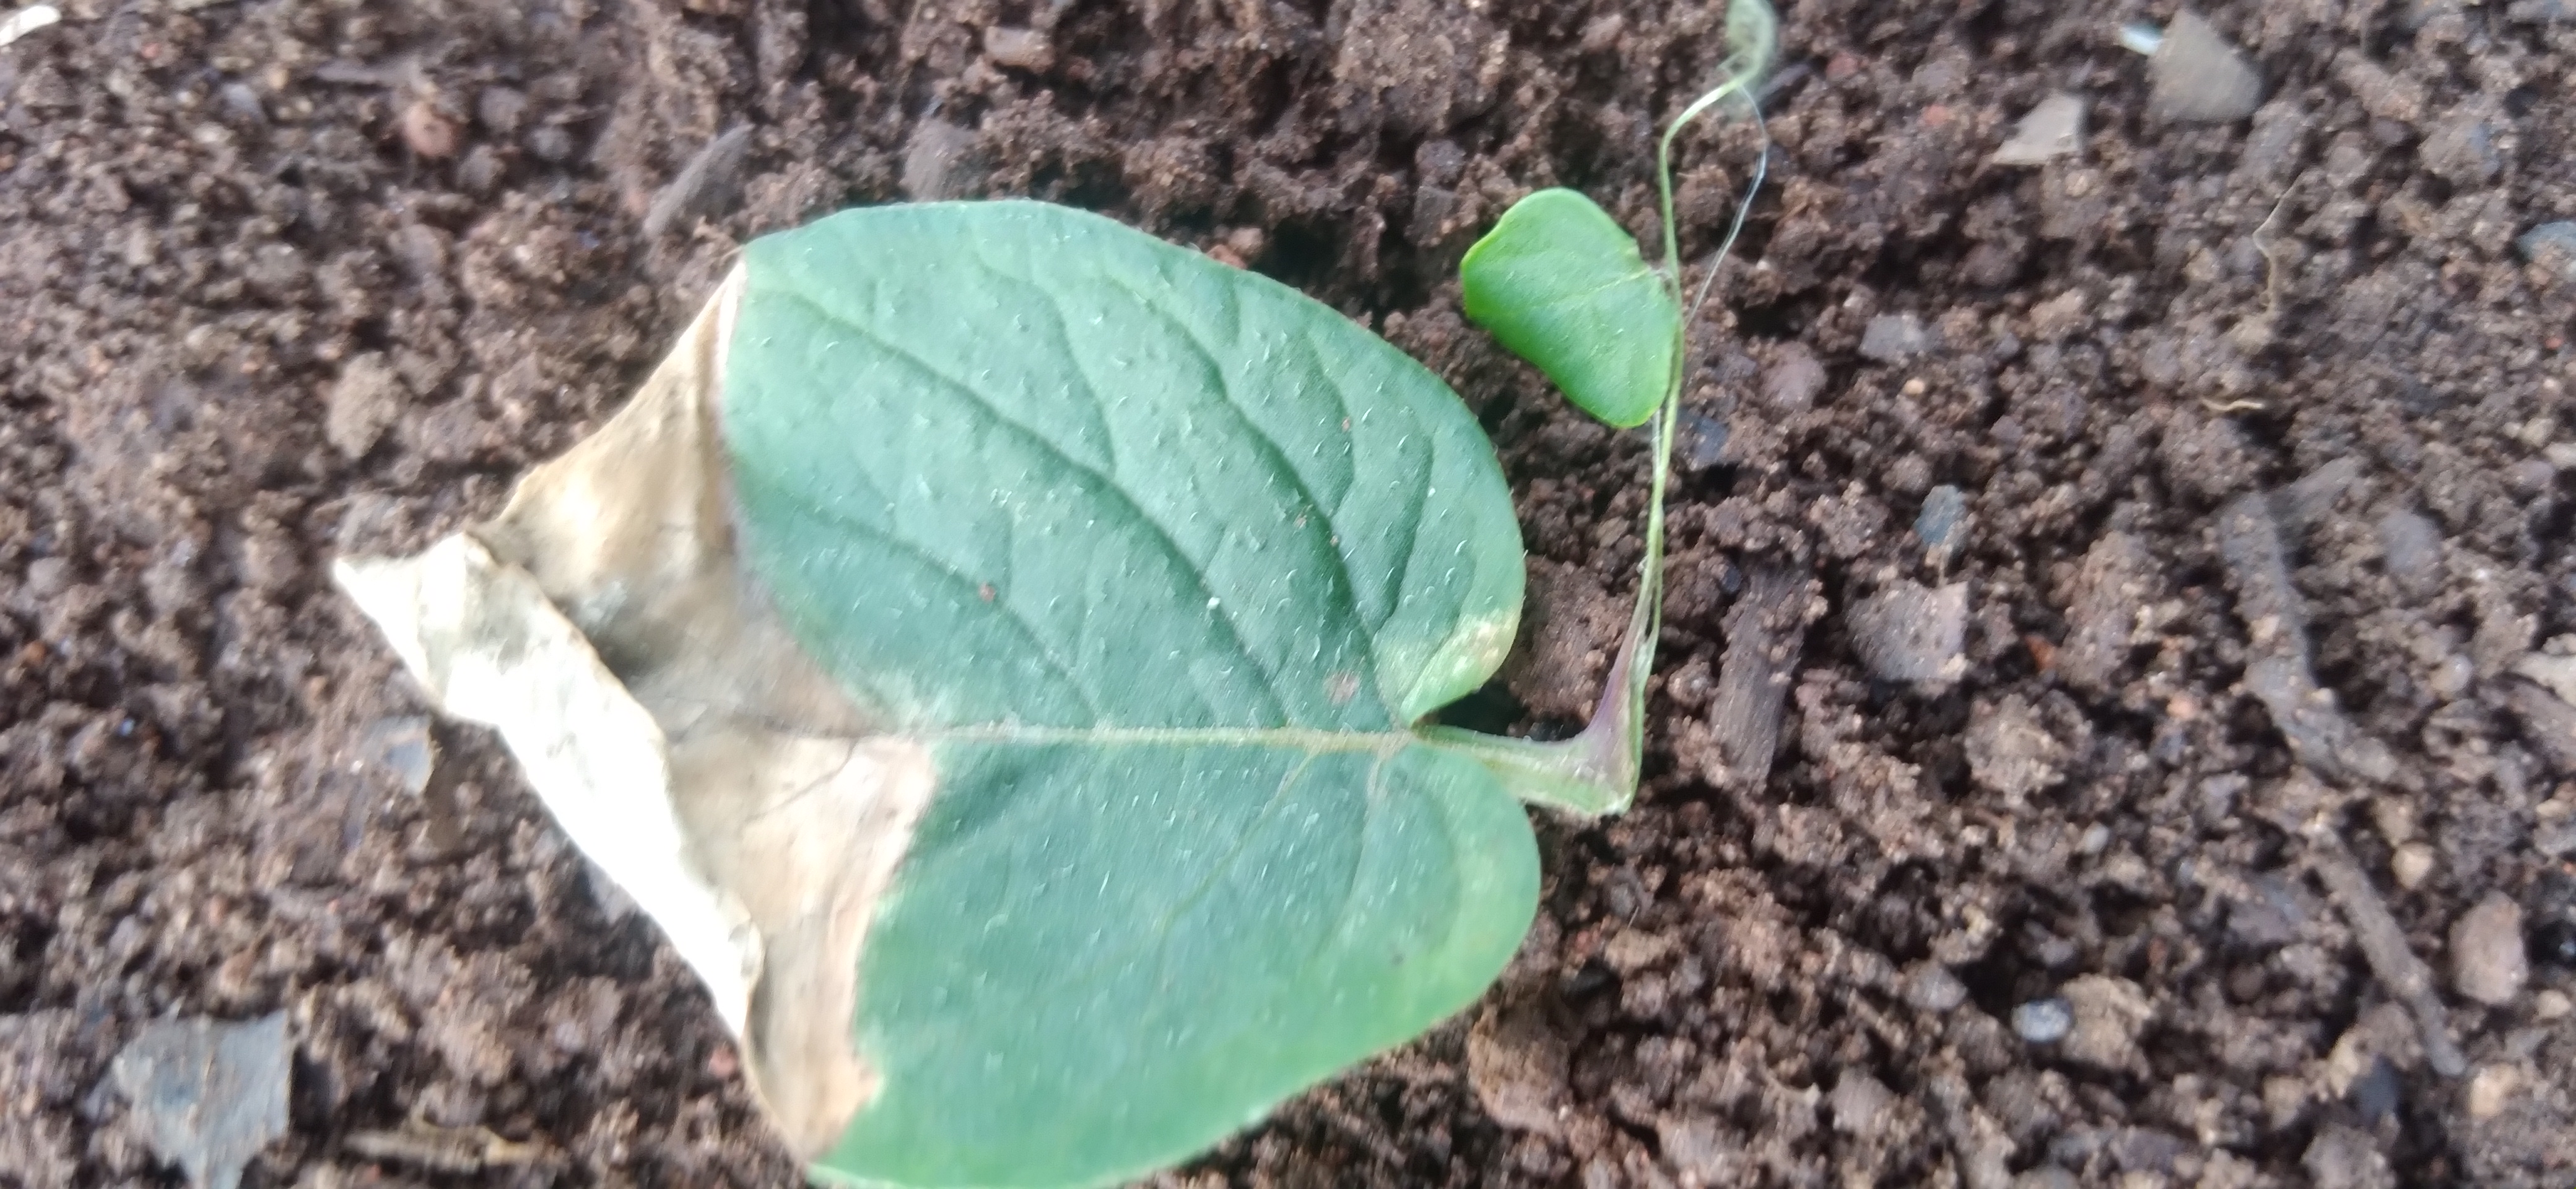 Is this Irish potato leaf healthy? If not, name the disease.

early blight
